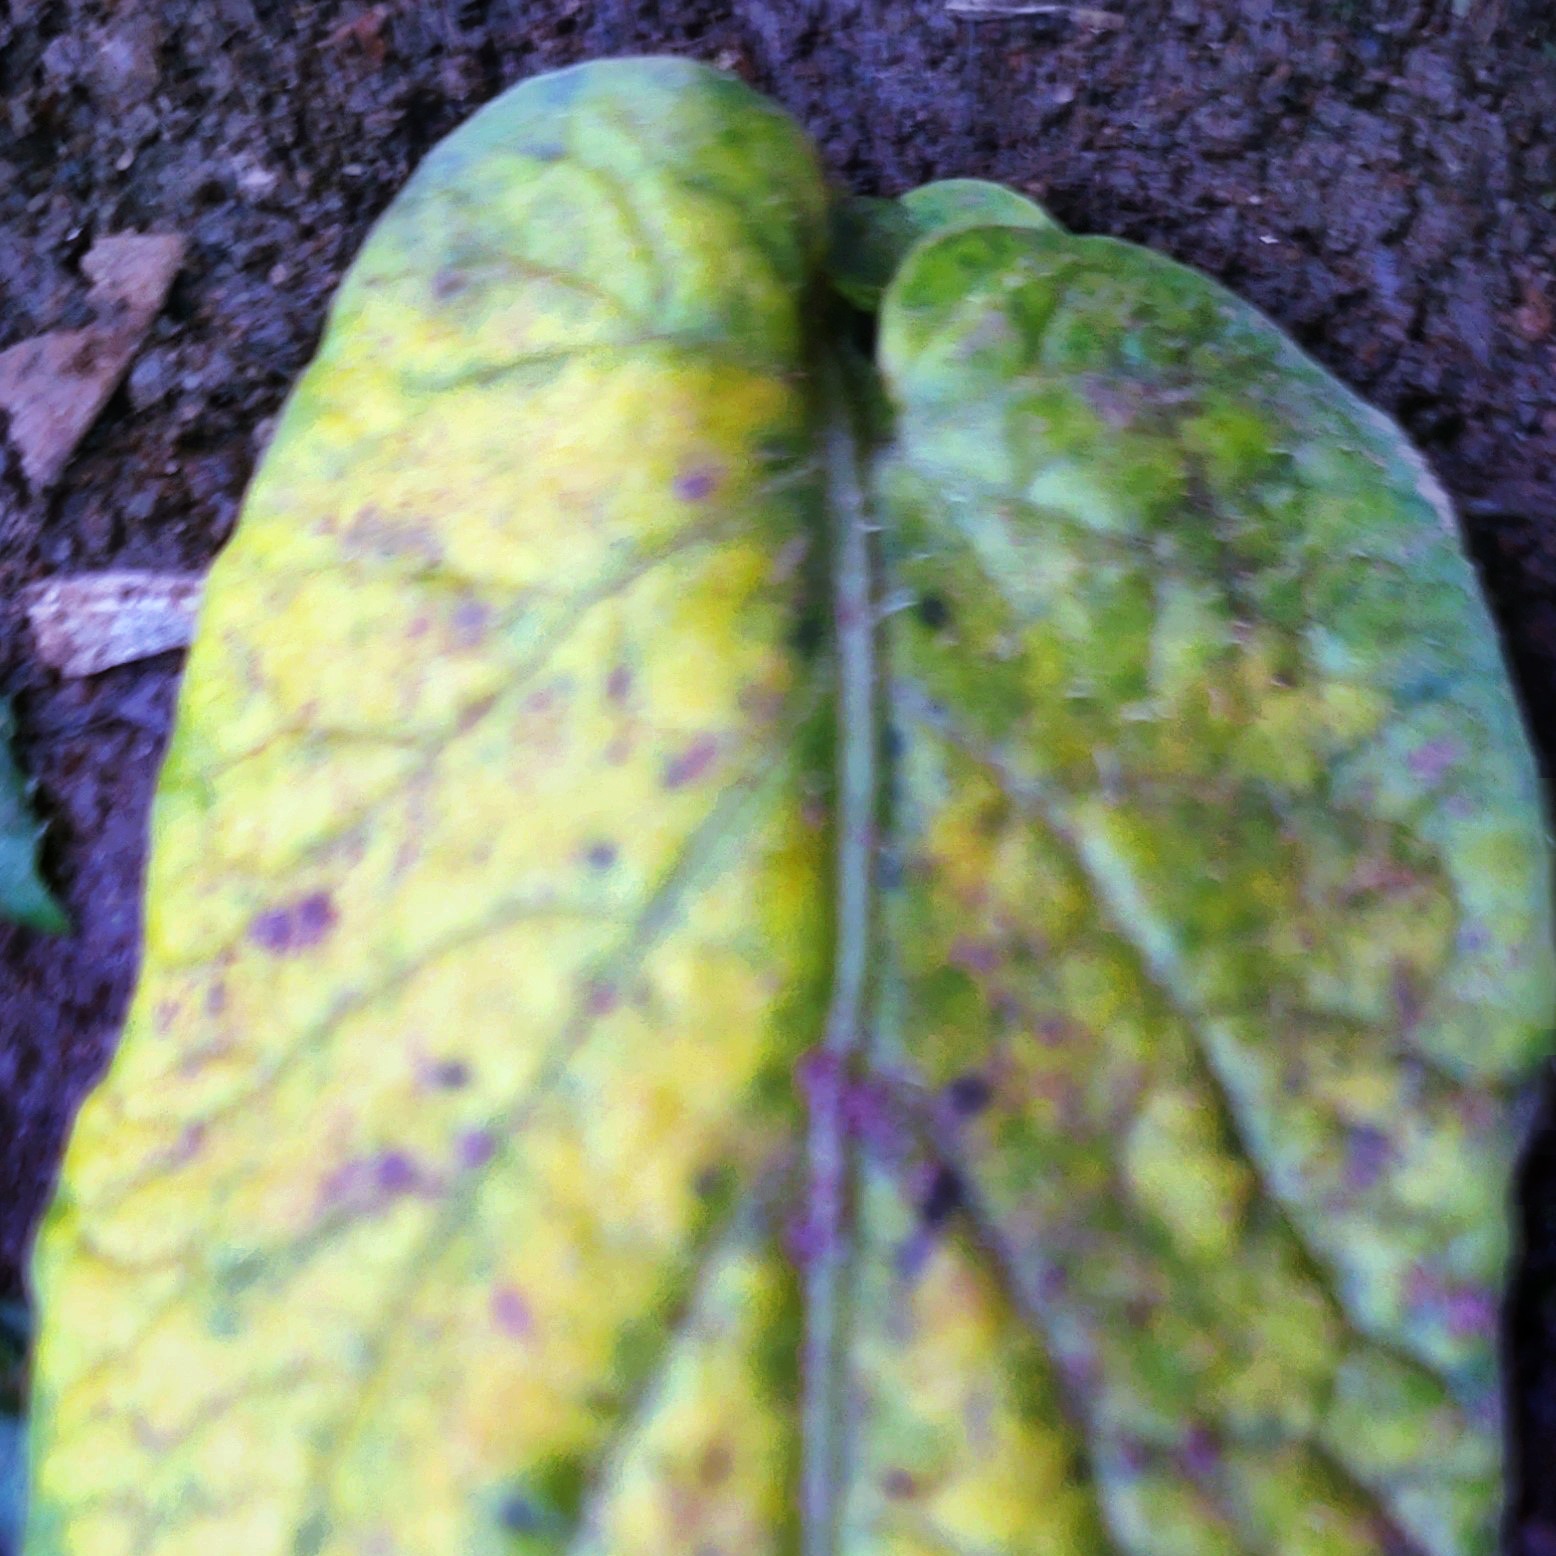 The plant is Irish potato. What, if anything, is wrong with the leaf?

late blight
